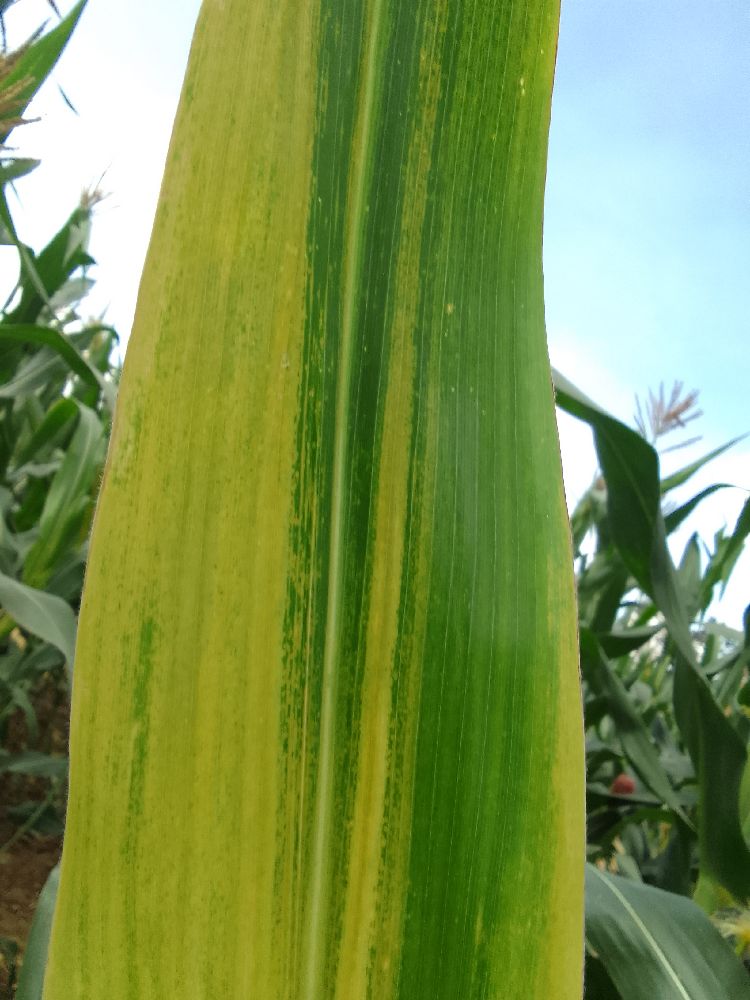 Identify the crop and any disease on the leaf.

maize, maize lethal necrosis
